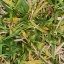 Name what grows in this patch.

grass
